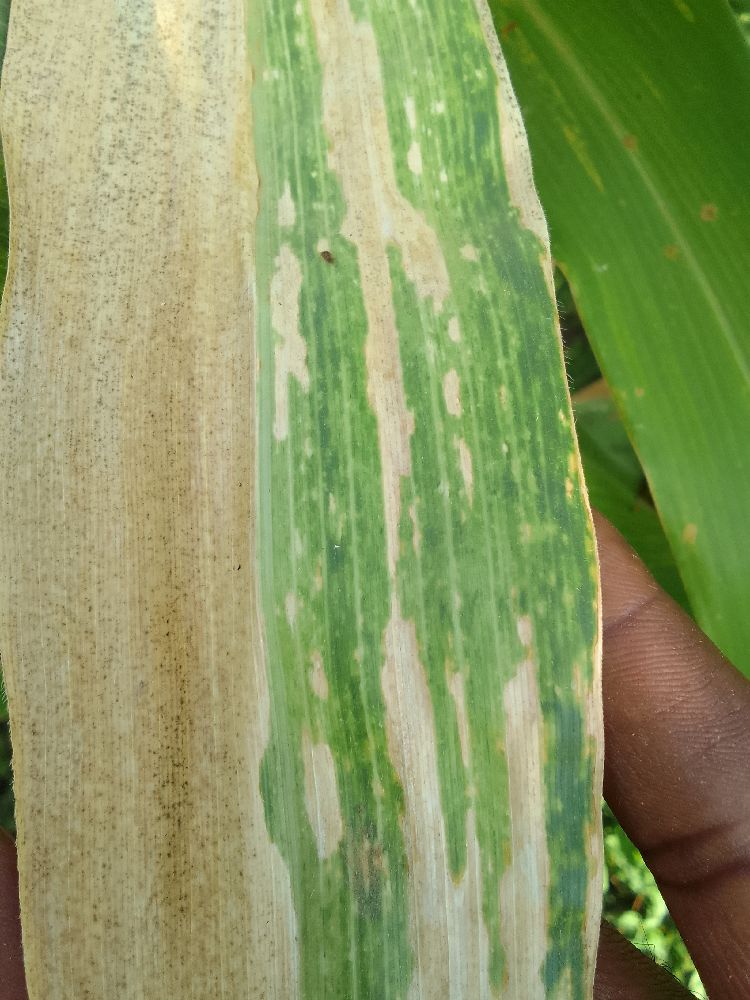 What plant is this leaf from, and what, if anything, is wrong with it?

maize, maize lethal necrosis
